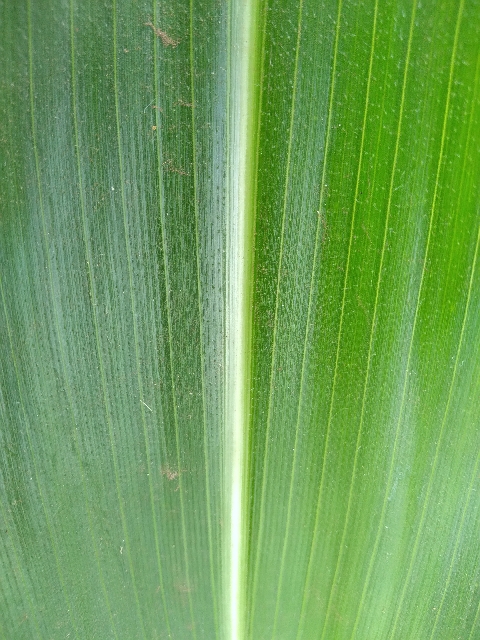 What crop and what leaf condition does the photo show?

maize, healthy
